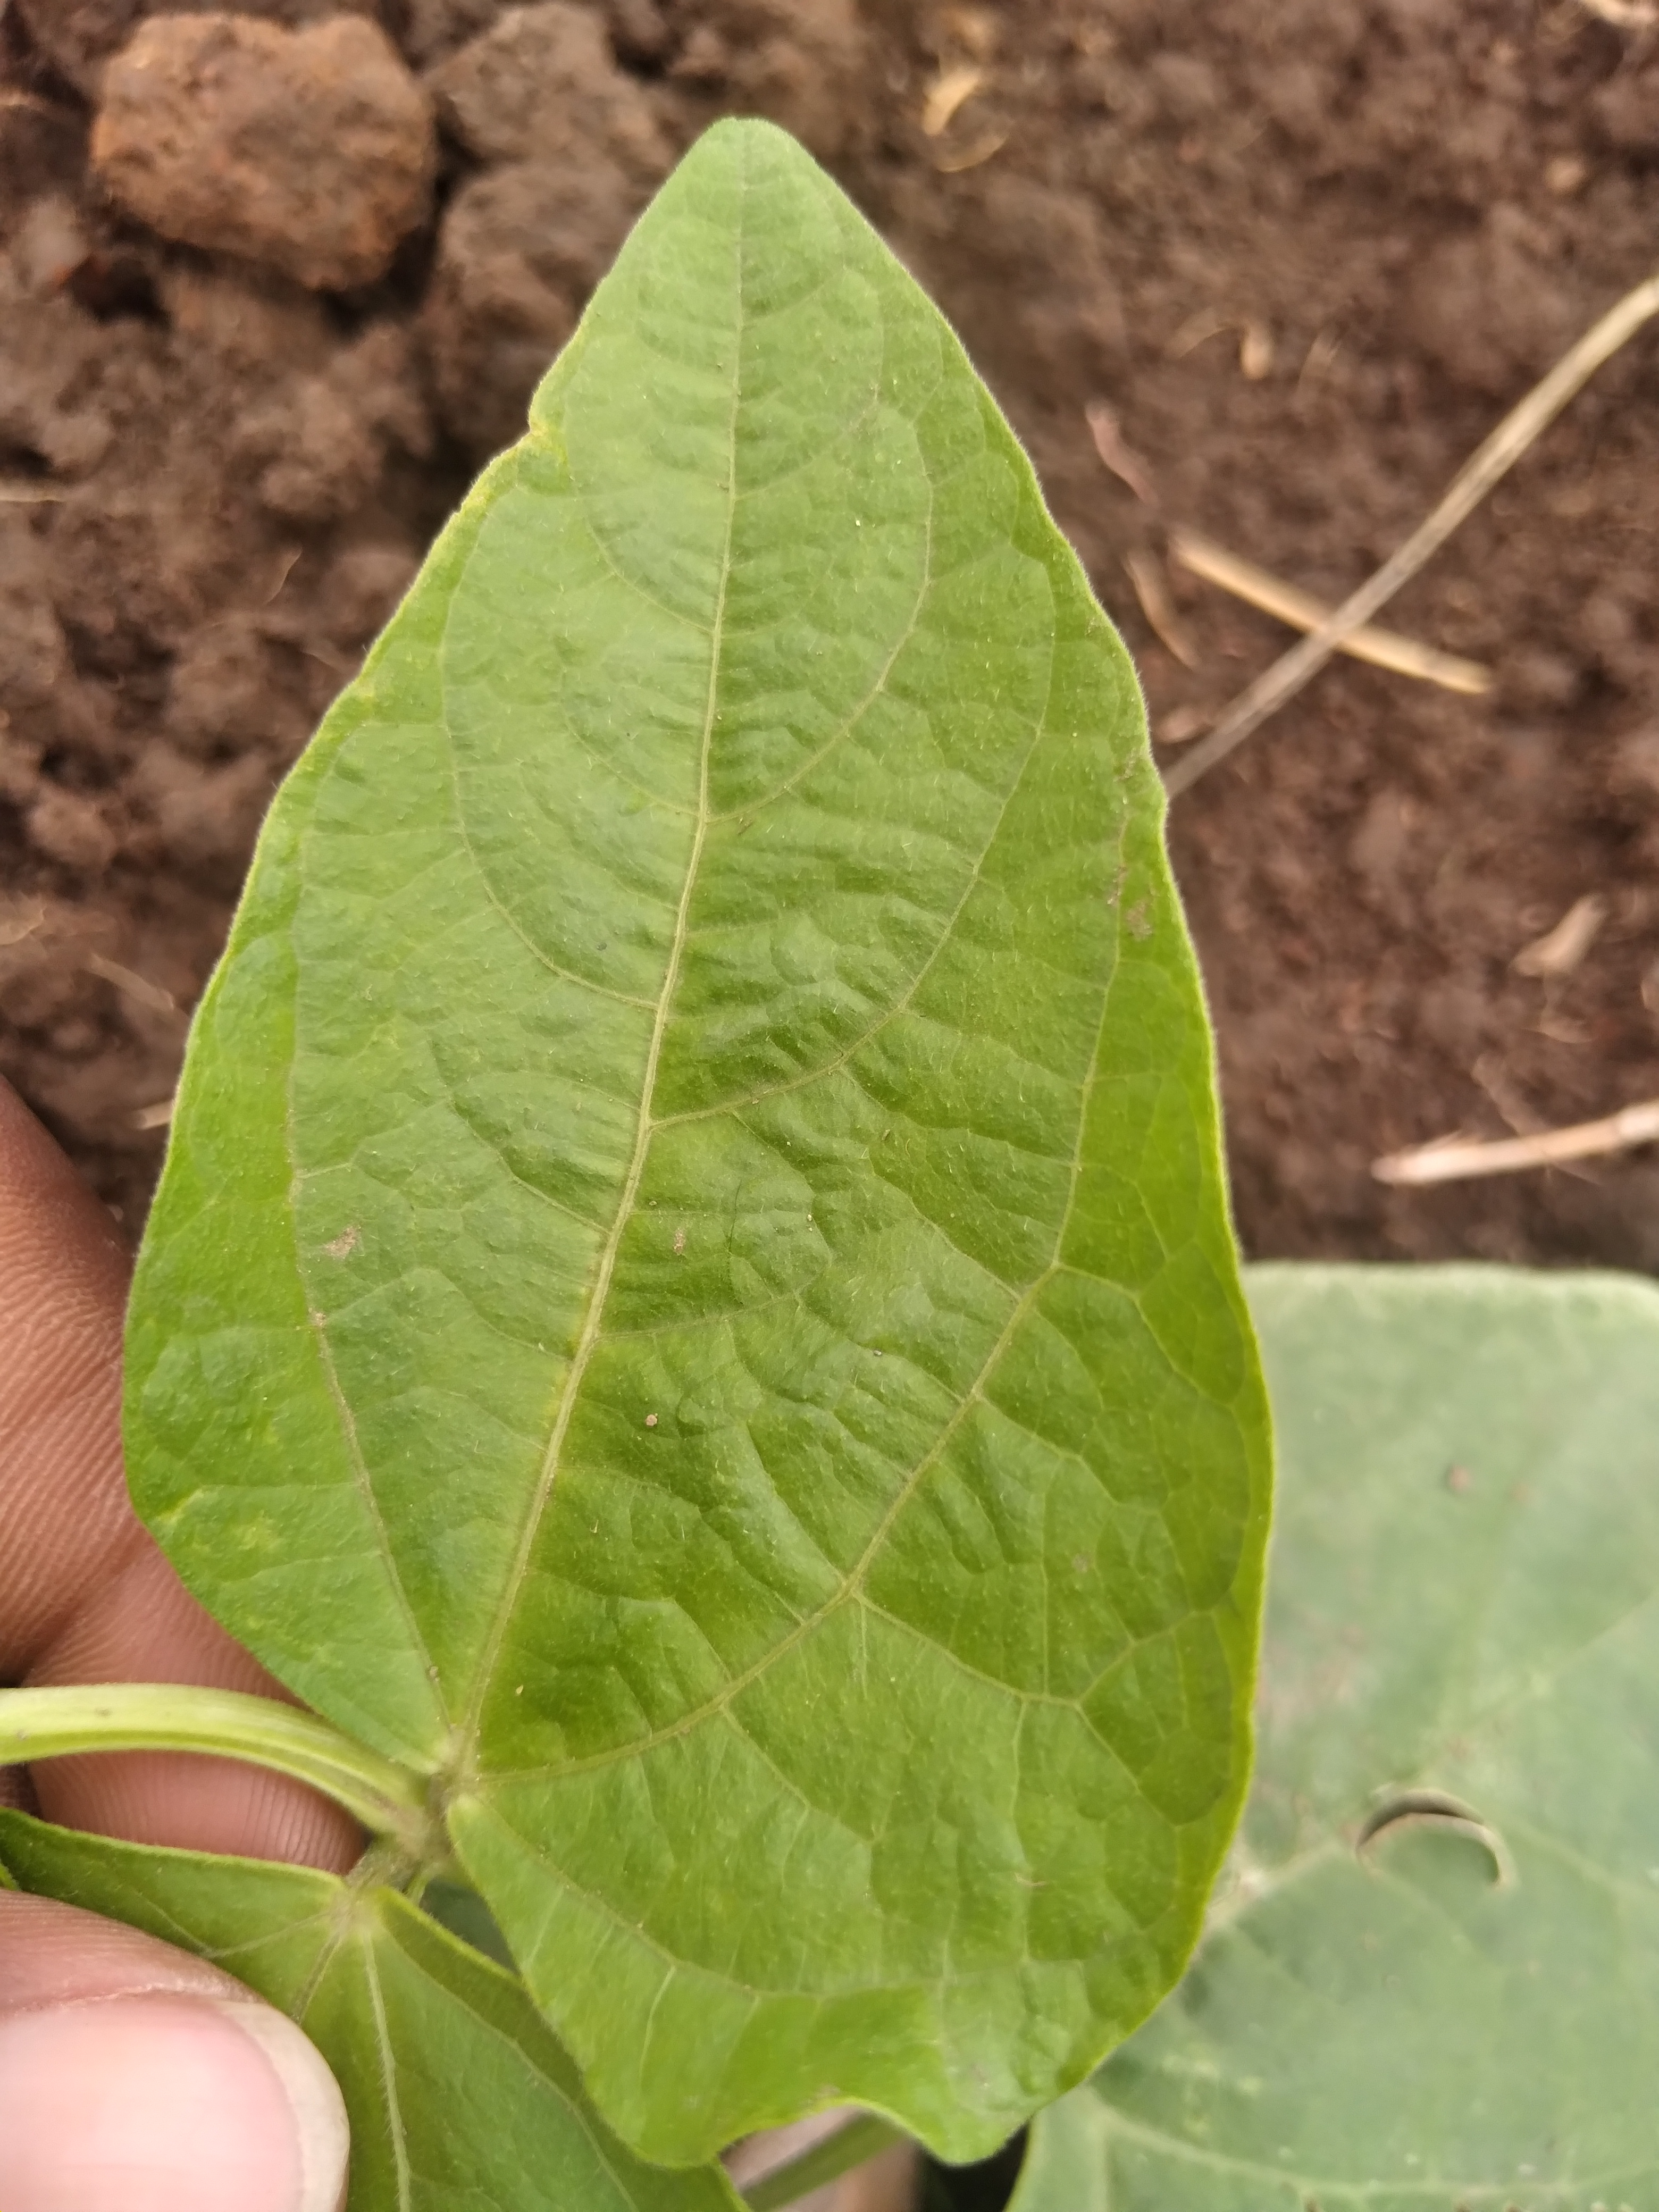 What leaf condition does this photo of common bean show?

healthy
